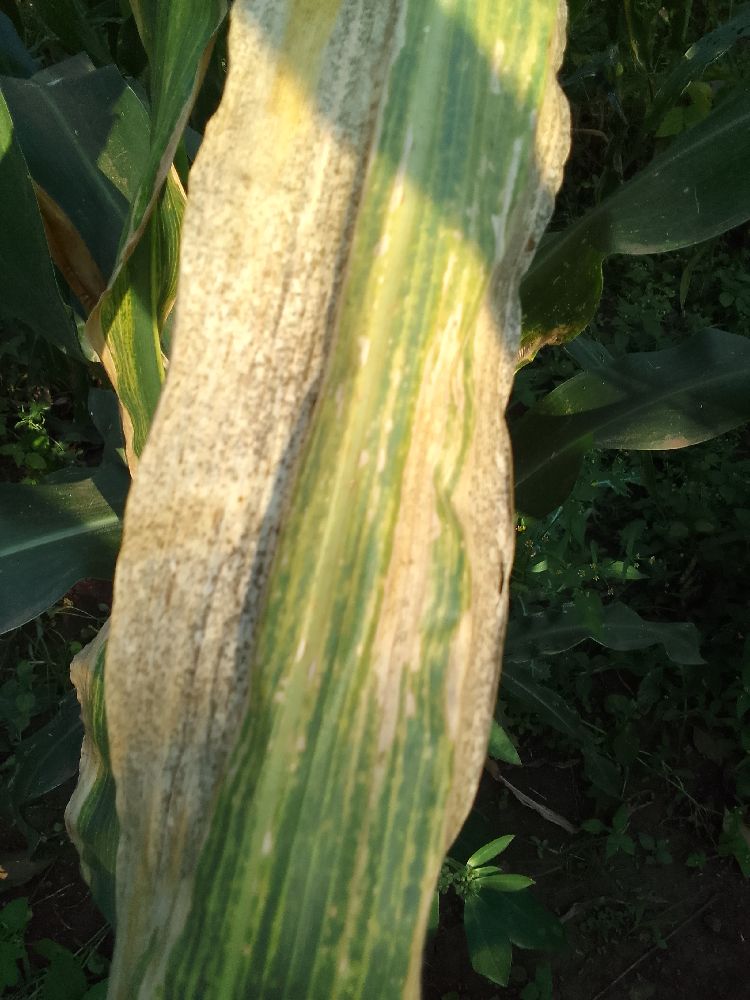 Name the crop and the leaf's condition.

maize, maize lethal necrosis
